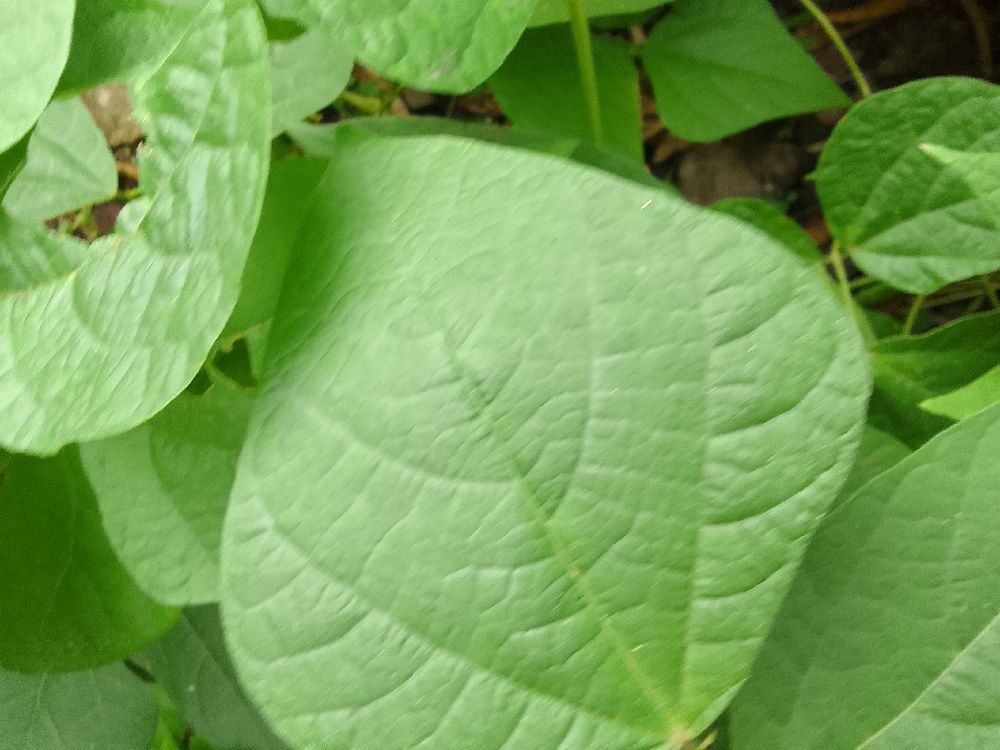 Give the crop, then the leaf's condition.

common bean, healthy
